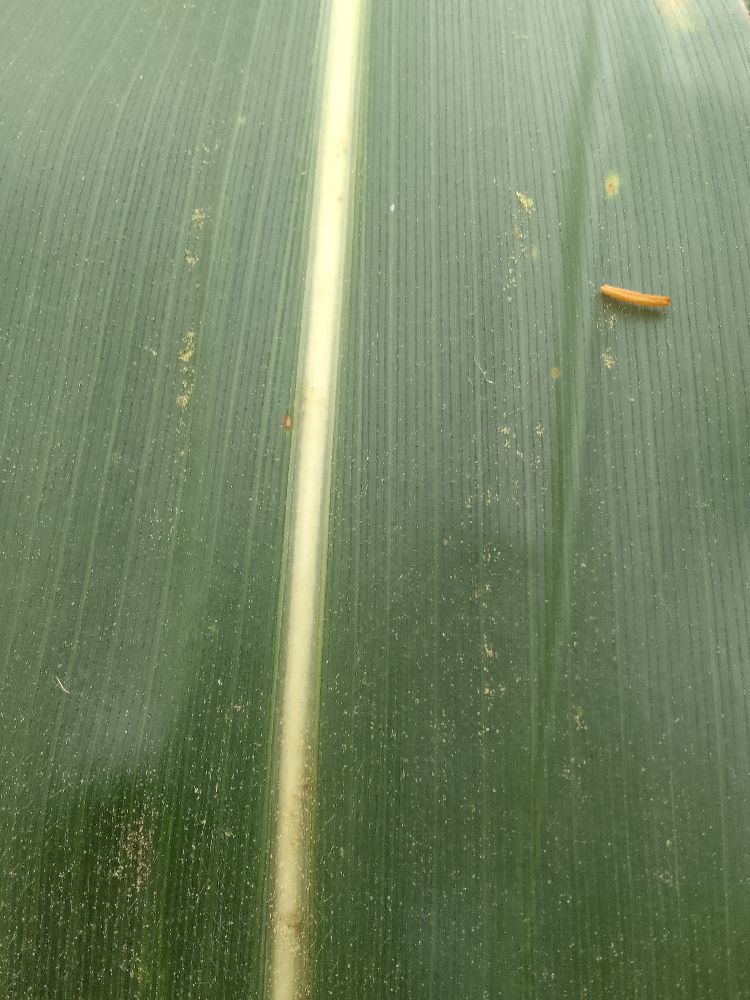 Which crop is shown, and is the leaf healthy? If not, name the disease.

maize, healthy
